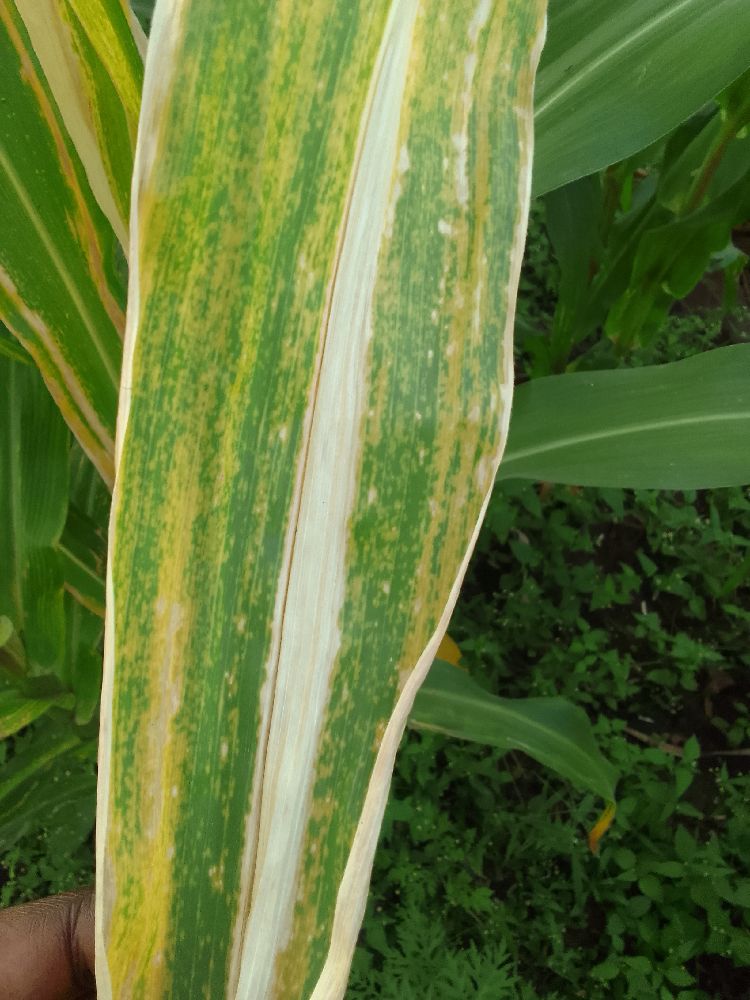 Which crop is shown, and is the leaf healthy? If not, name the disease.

maize, maize lethal necrosis
